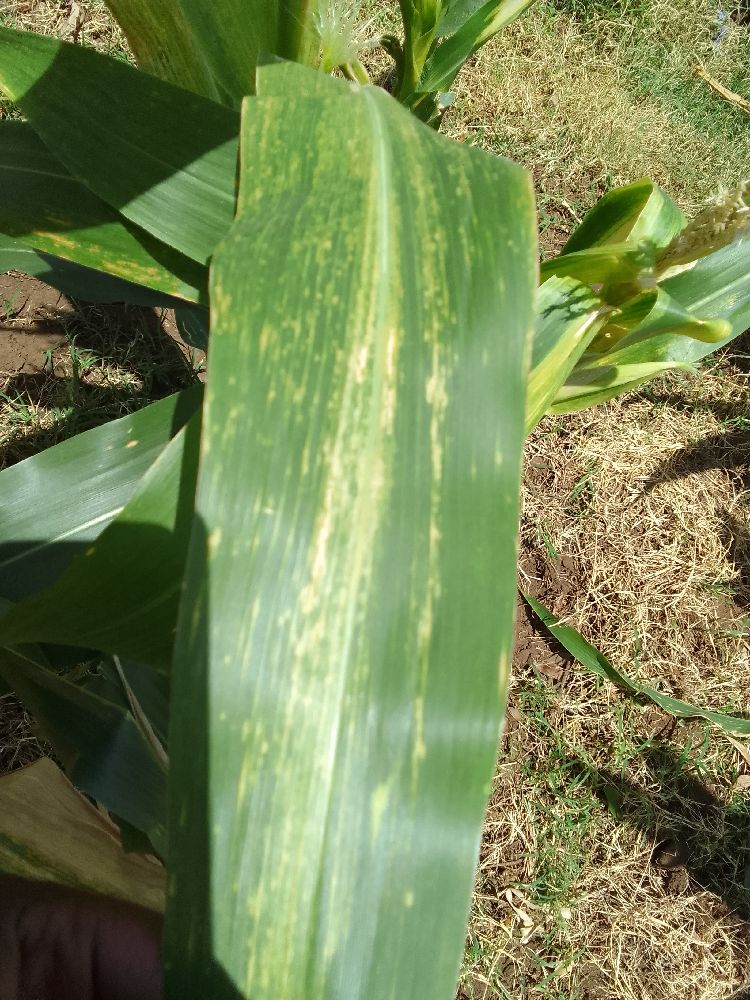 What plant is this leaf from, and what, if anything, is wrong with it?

maize, maize lethal necrosis
